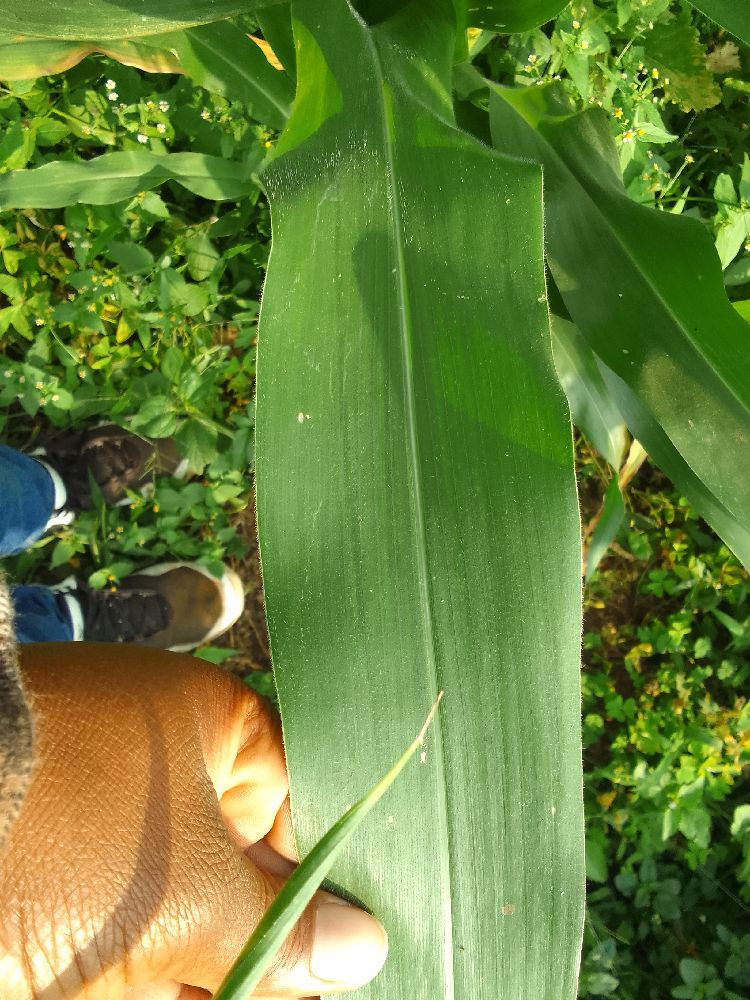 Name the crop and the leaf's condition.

maize, healthy
